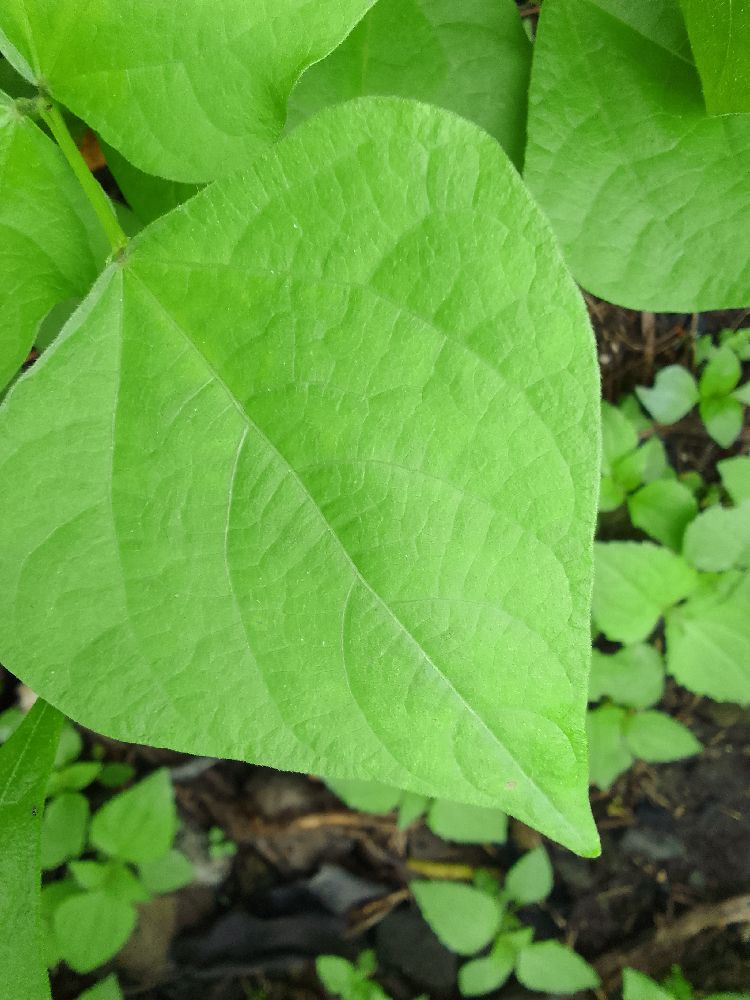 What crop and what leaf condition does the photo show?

common bean, healthy
